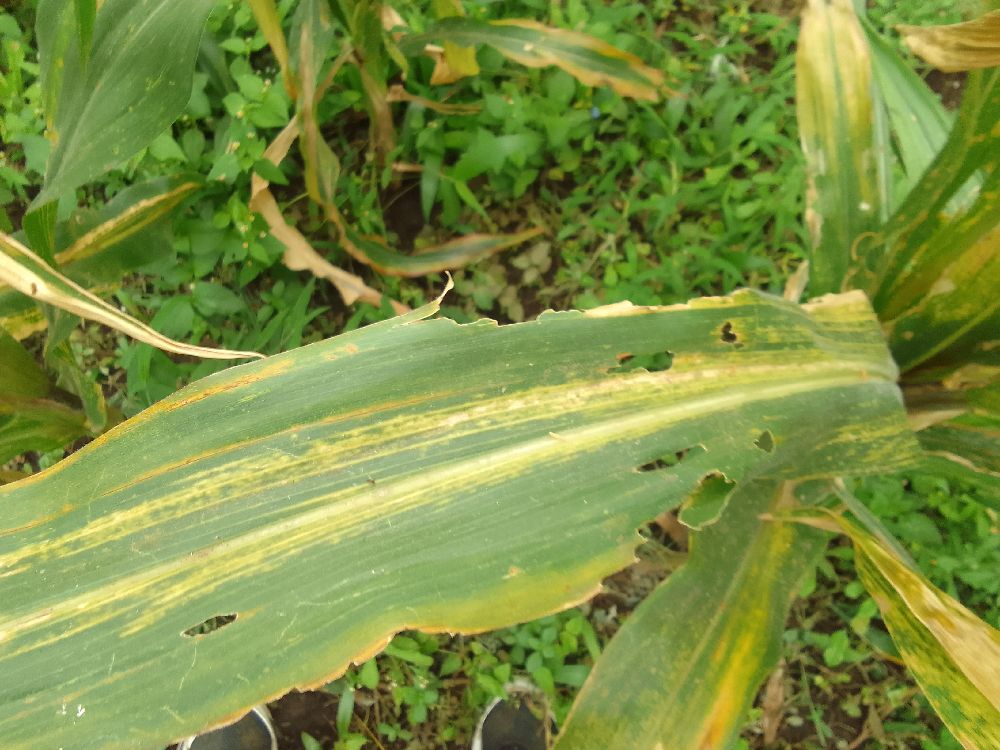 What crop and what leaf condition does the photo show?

maize, maize lethal necrosis
